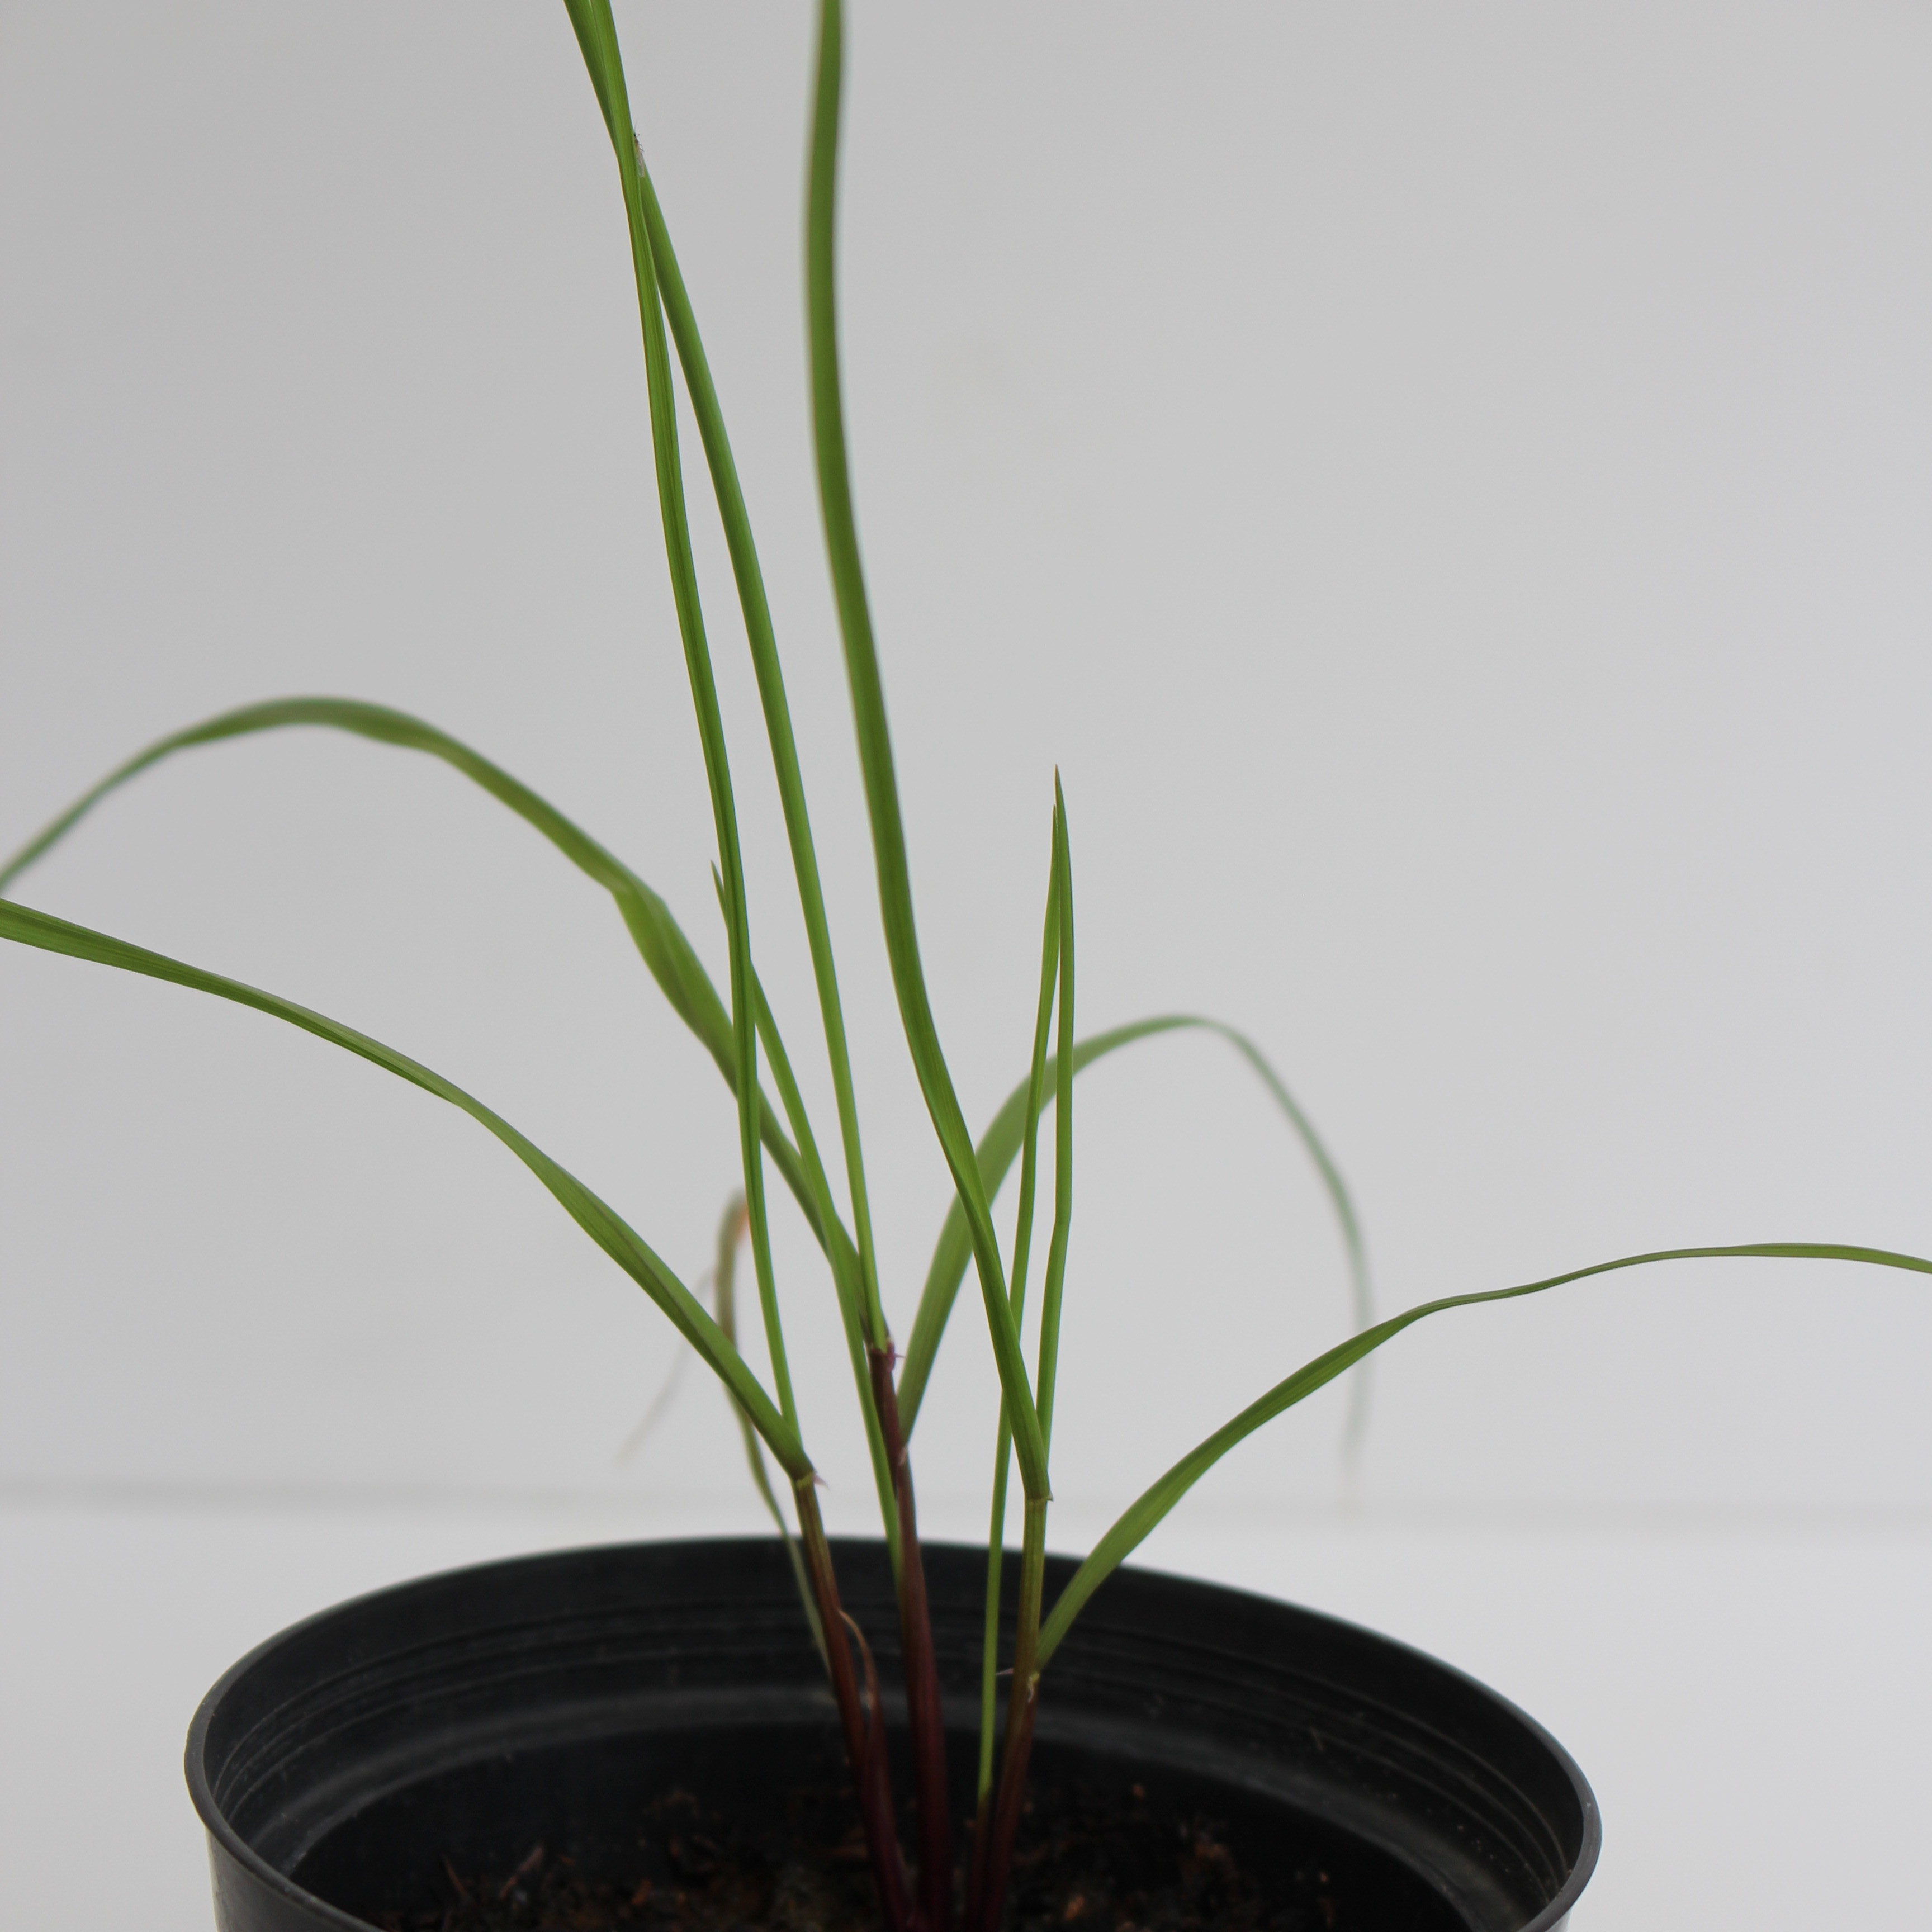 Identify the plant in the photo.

Lolium multiflorum
